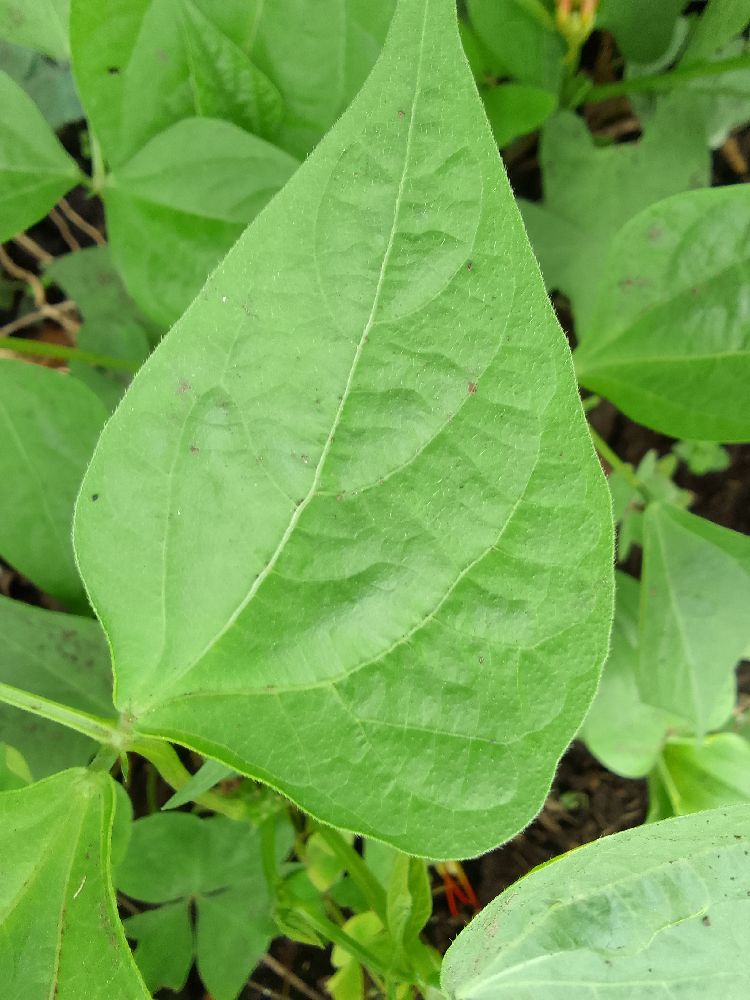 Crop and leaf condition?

common bean, healthy
